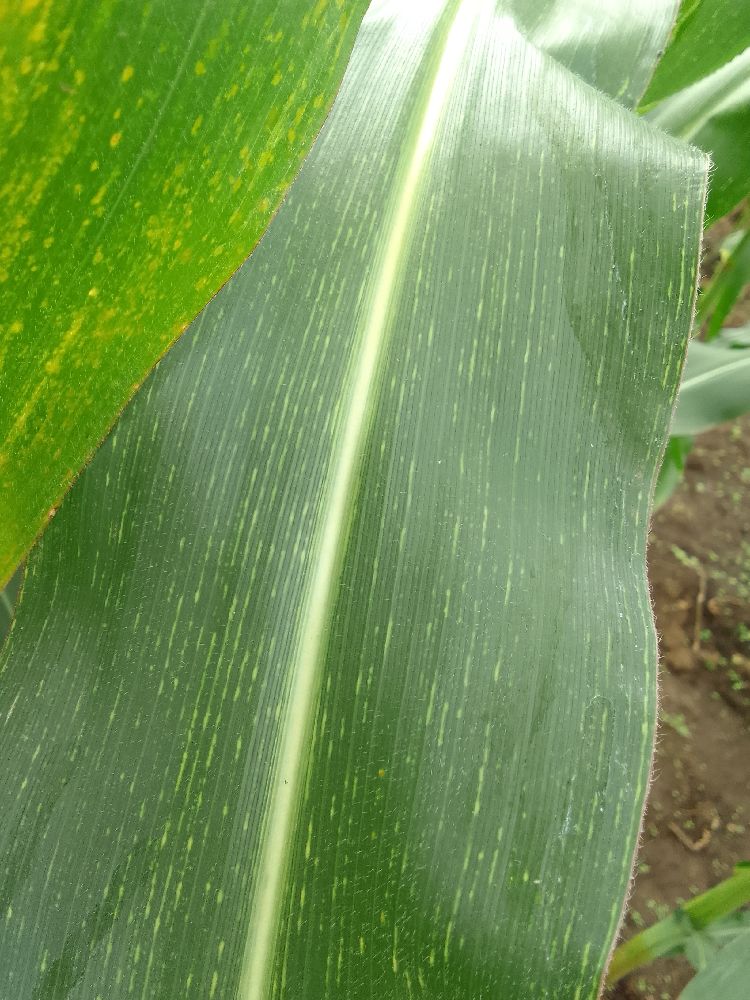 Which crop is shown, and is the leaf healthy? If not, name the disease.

maize, maize streak virus
